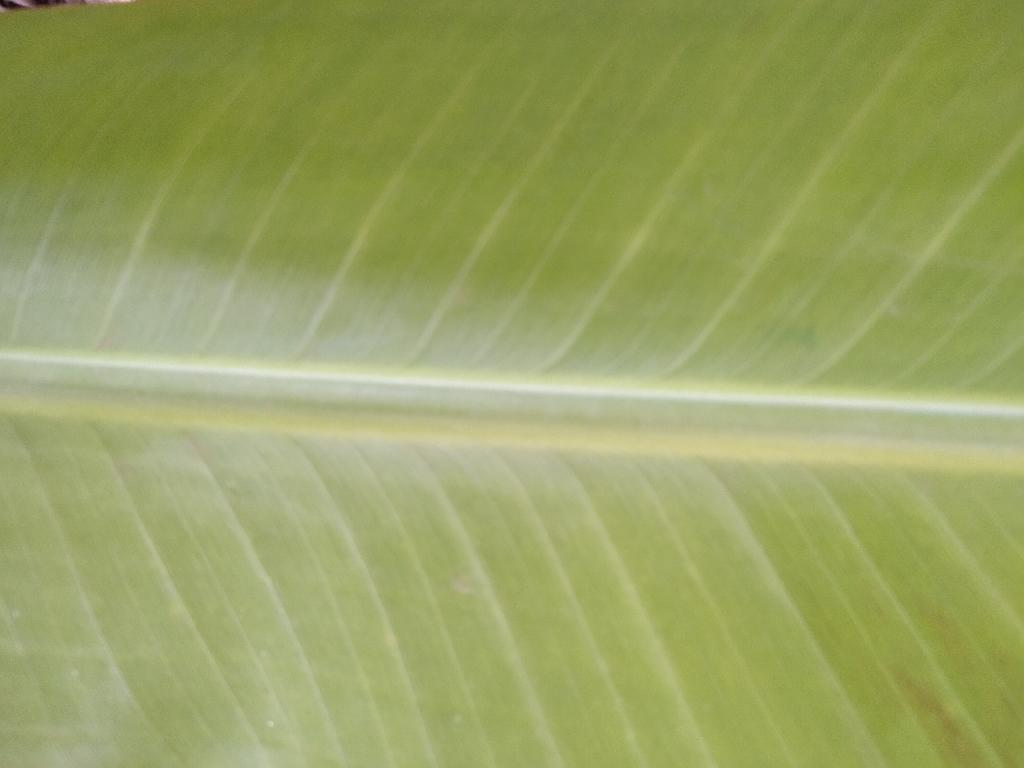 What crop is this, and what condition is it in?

banana, healthy
